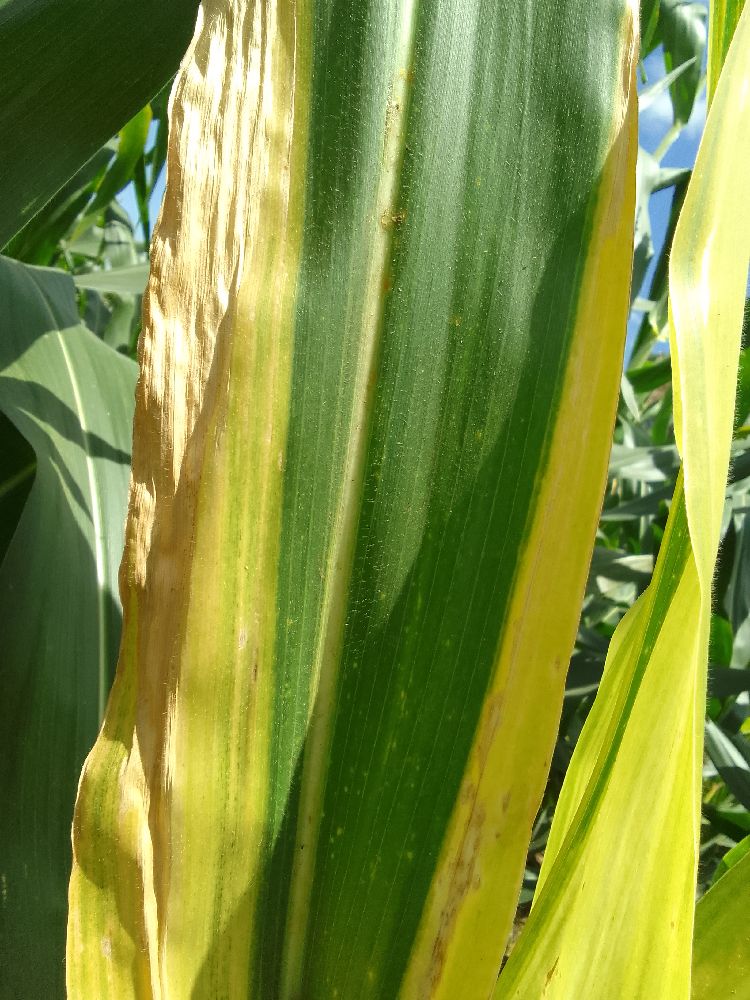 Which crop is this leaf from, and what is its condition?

maize, maize lethal necrosis
